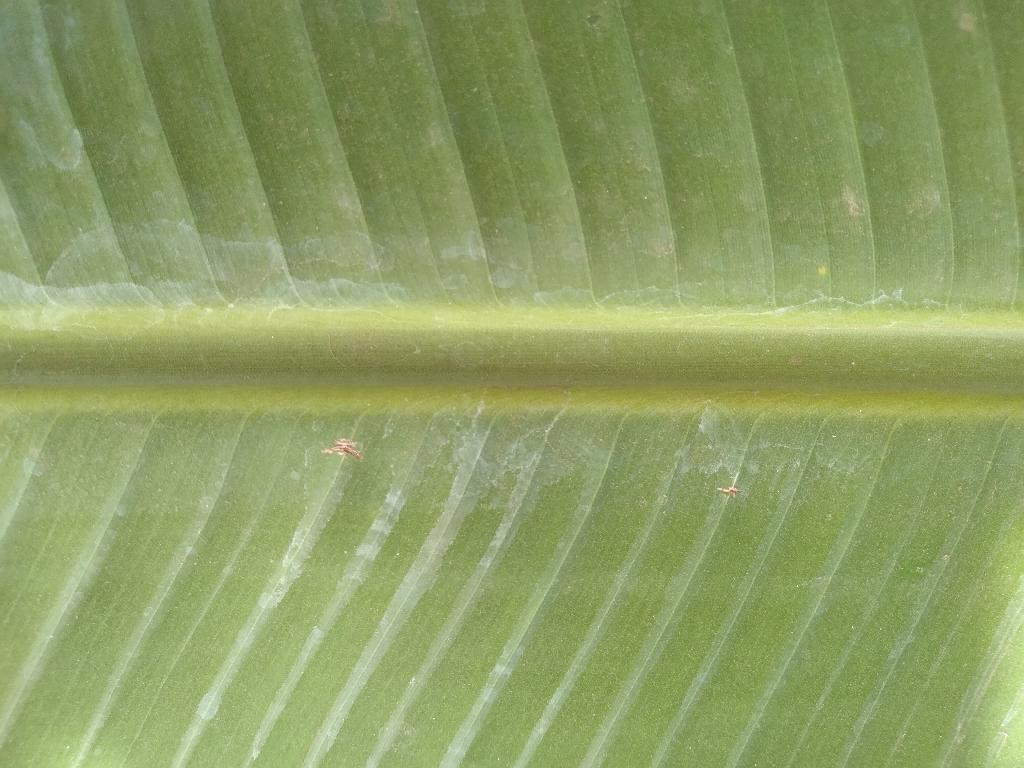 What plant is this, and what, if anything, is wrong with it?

banana, healthy
